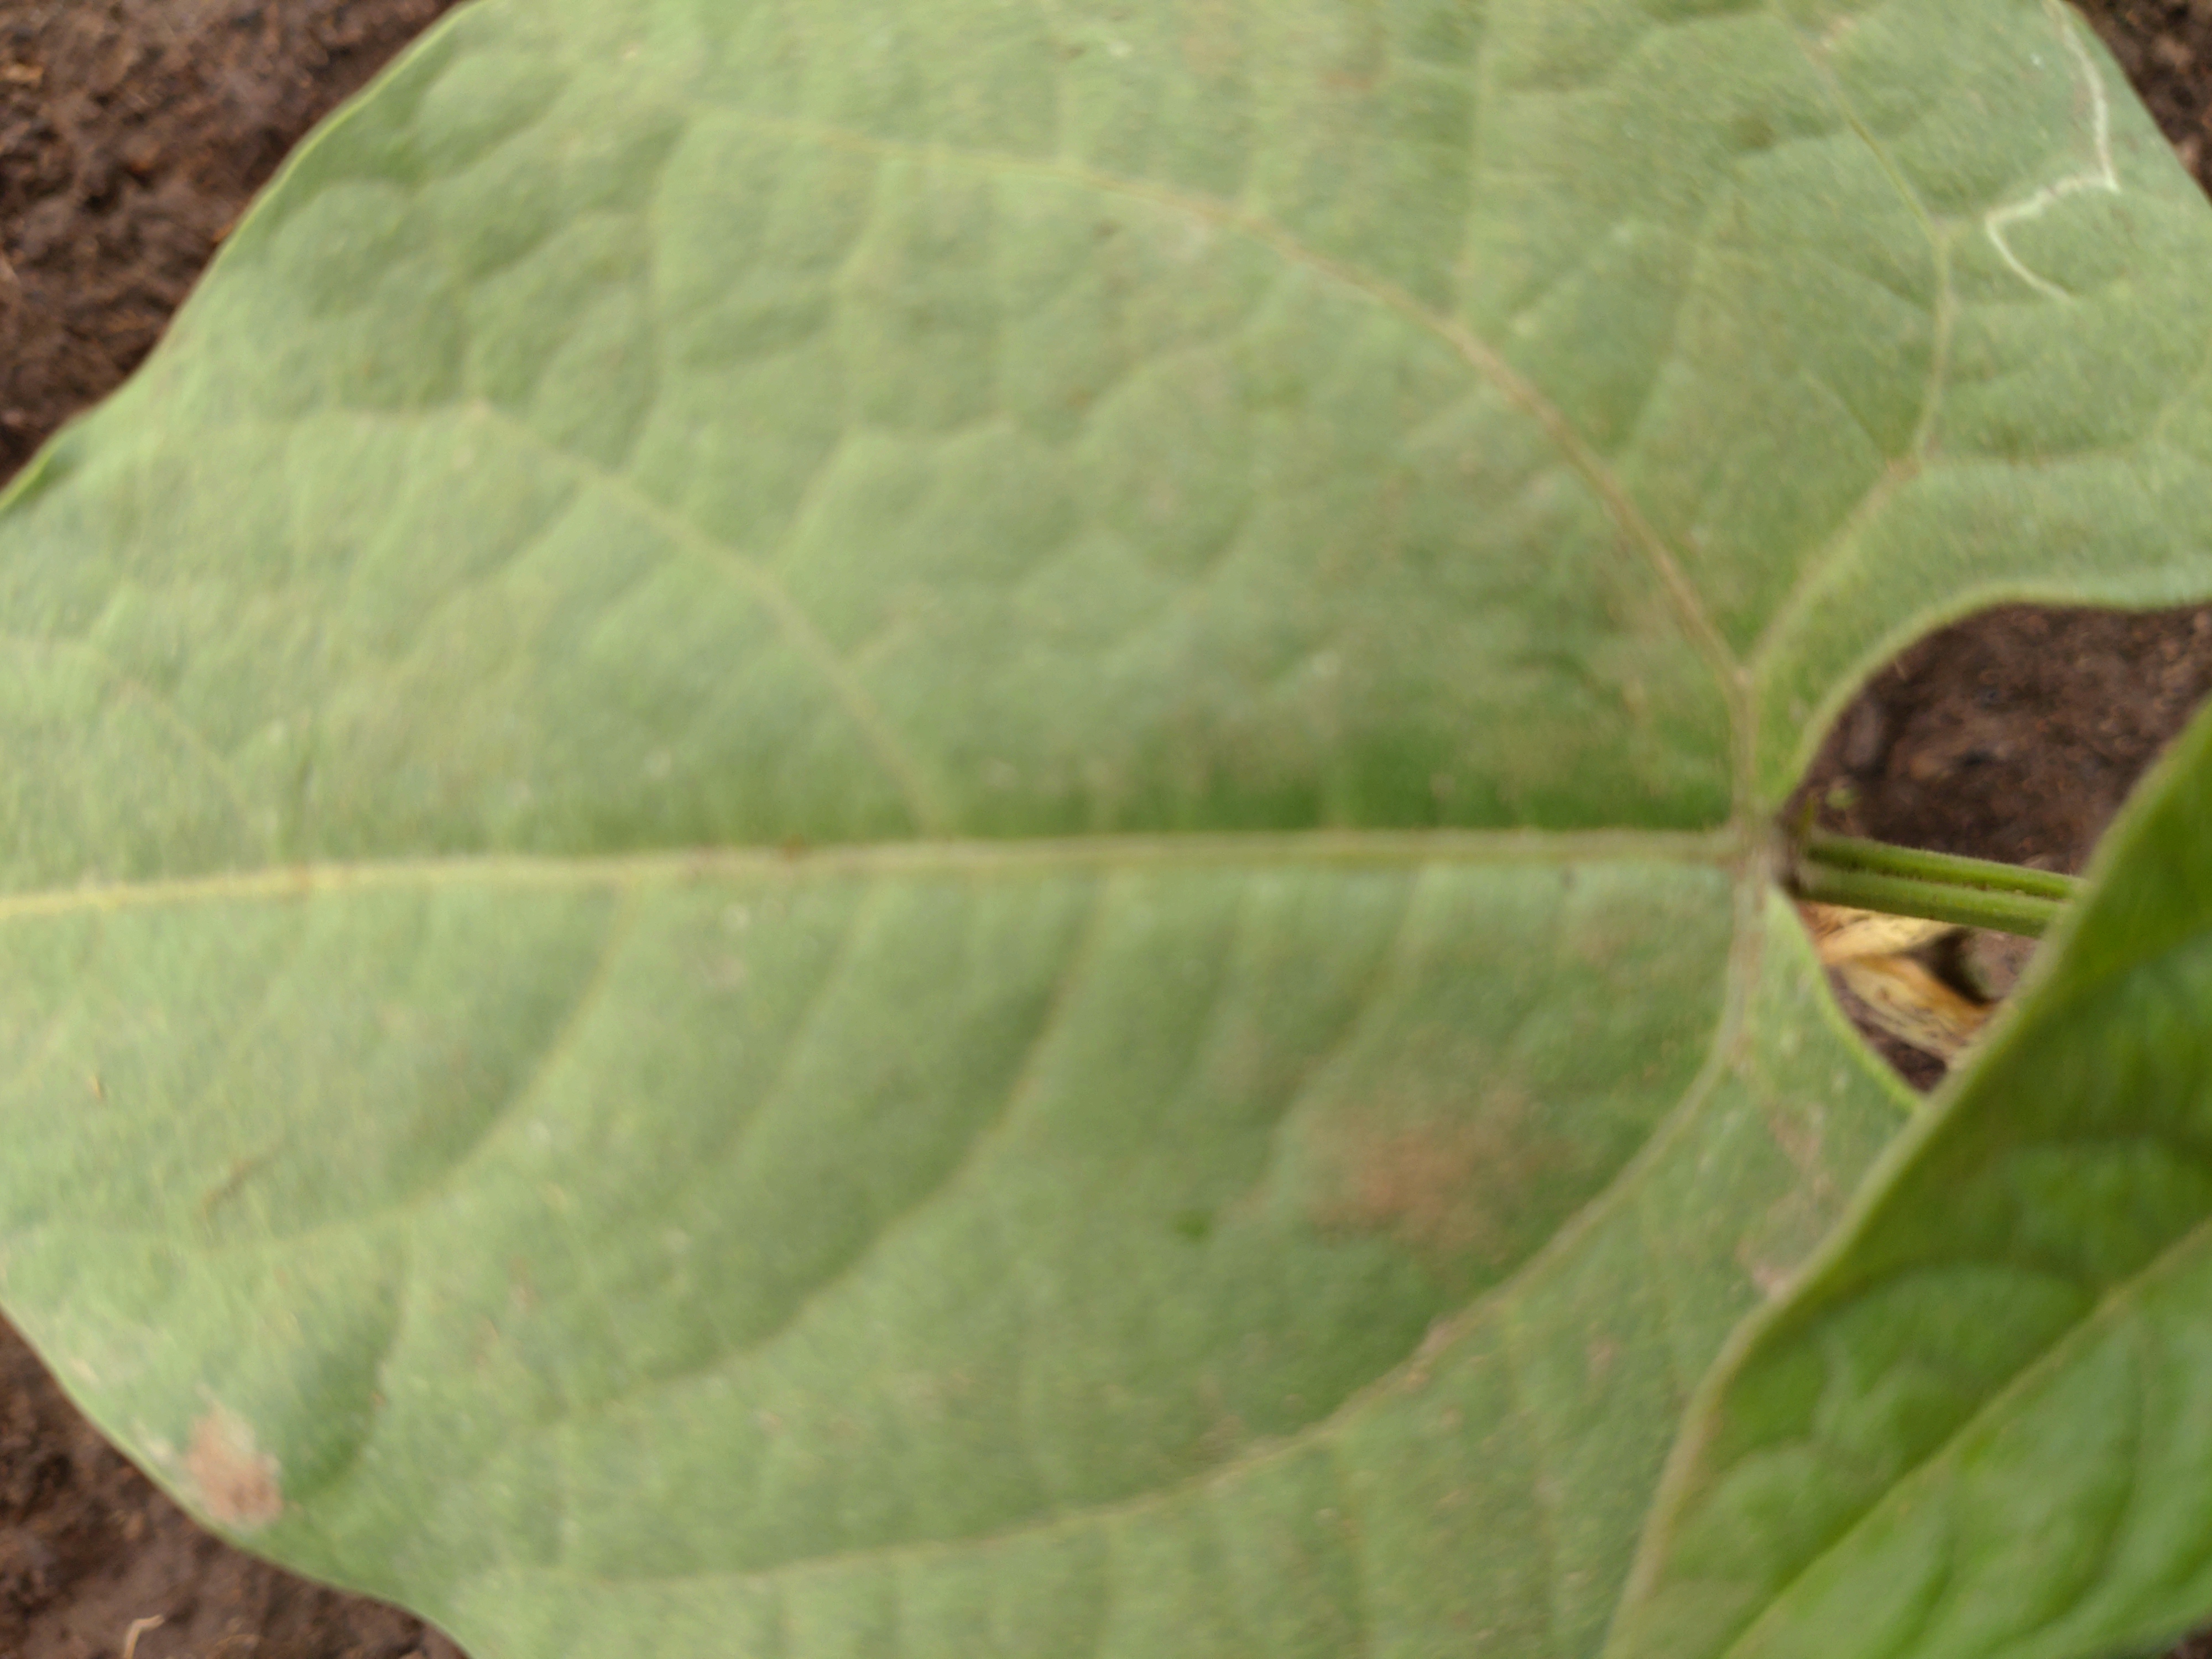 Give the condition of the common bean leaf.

healthy
